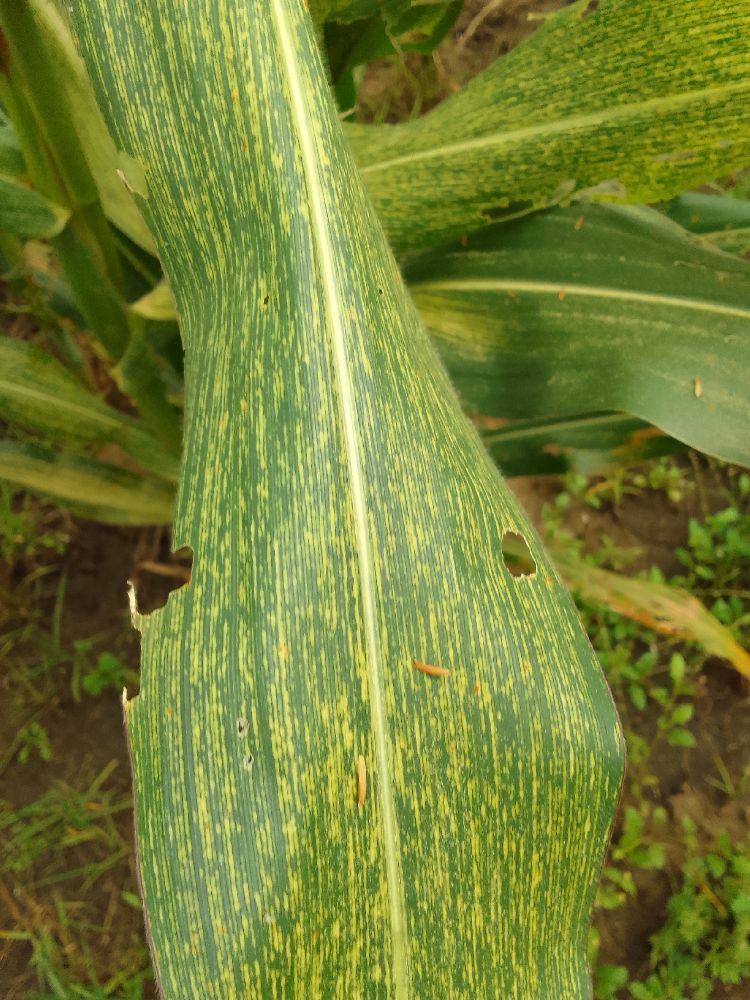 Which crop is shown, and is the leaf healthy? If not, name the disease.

maize, maize streak virus
